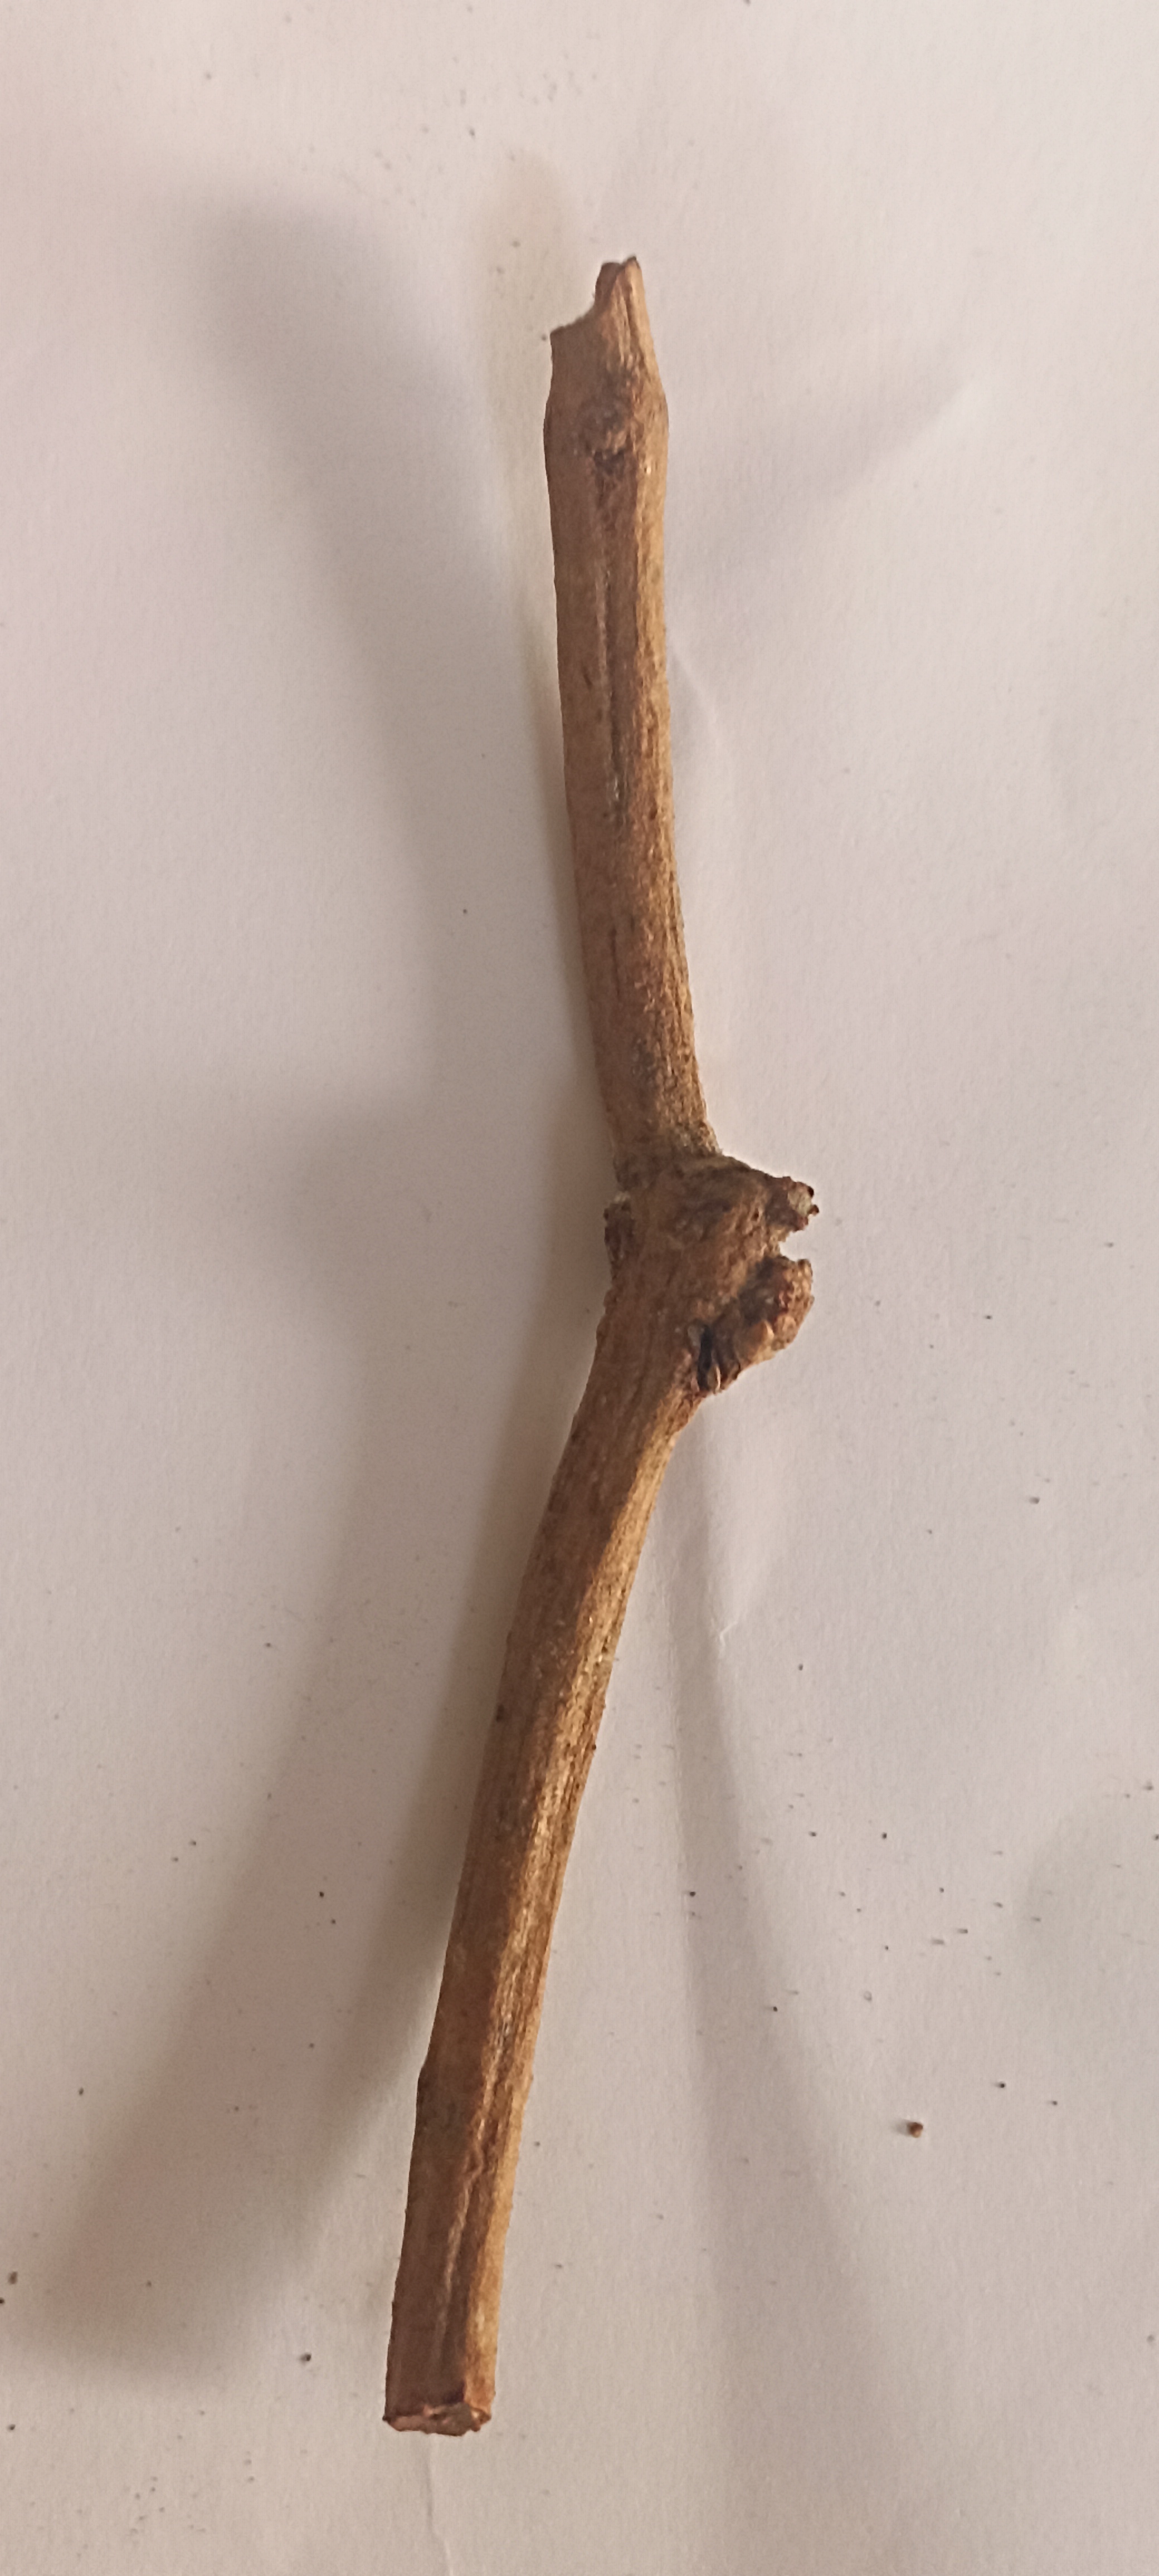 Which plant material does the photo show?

manjistha
